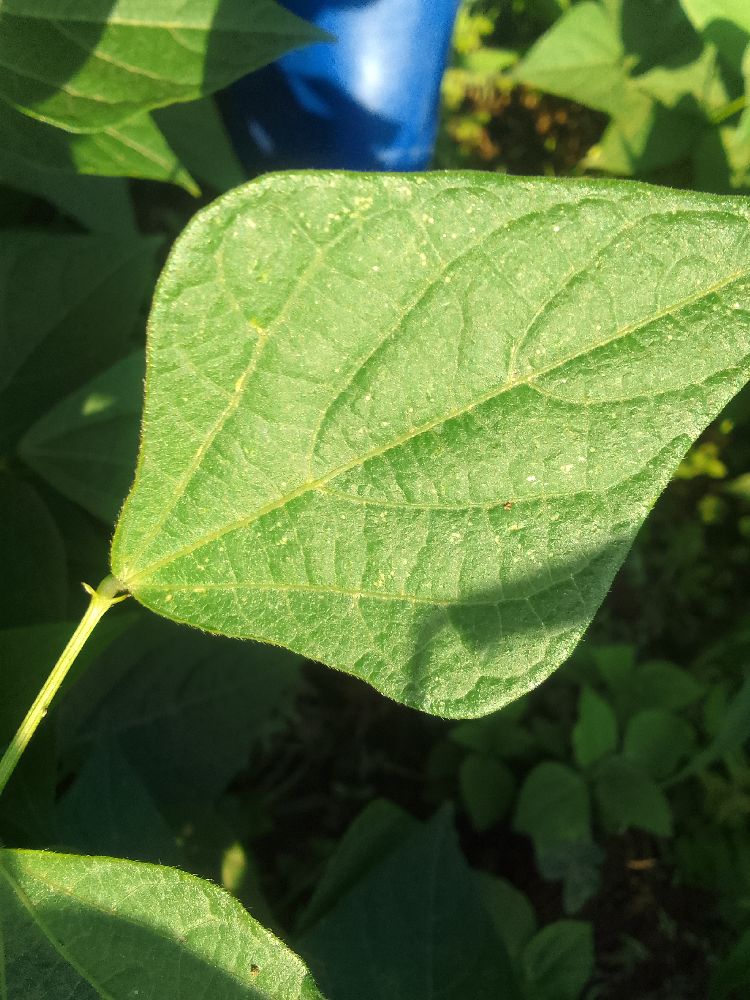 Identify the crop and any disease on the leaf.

common bean, healthy
